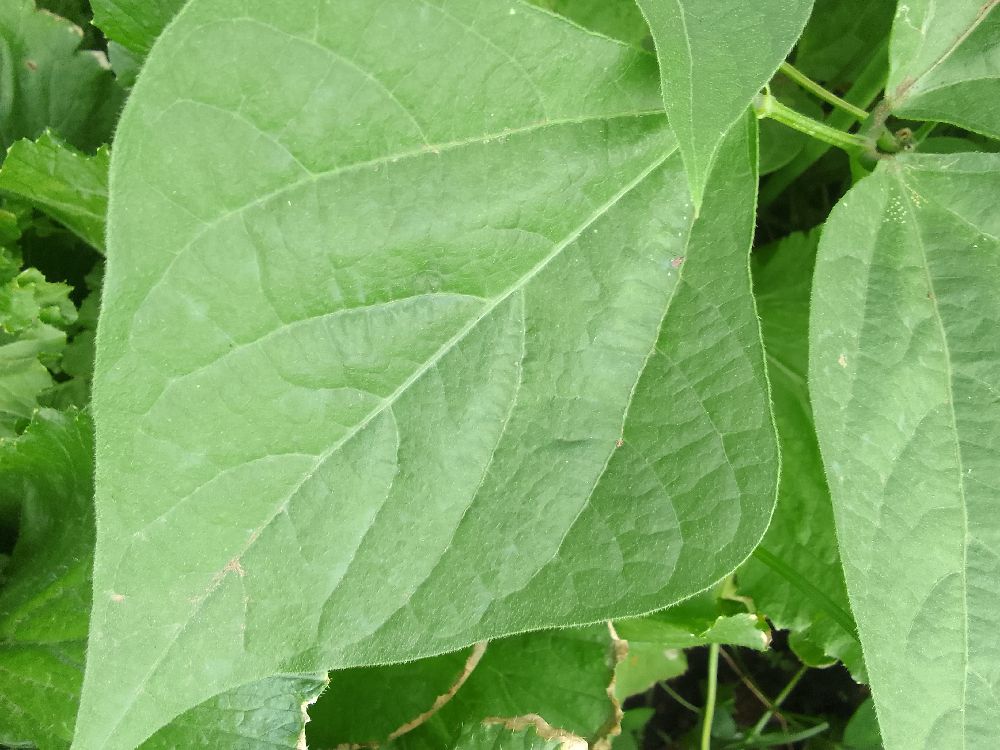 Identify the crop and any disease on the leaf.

common bean, healthy
